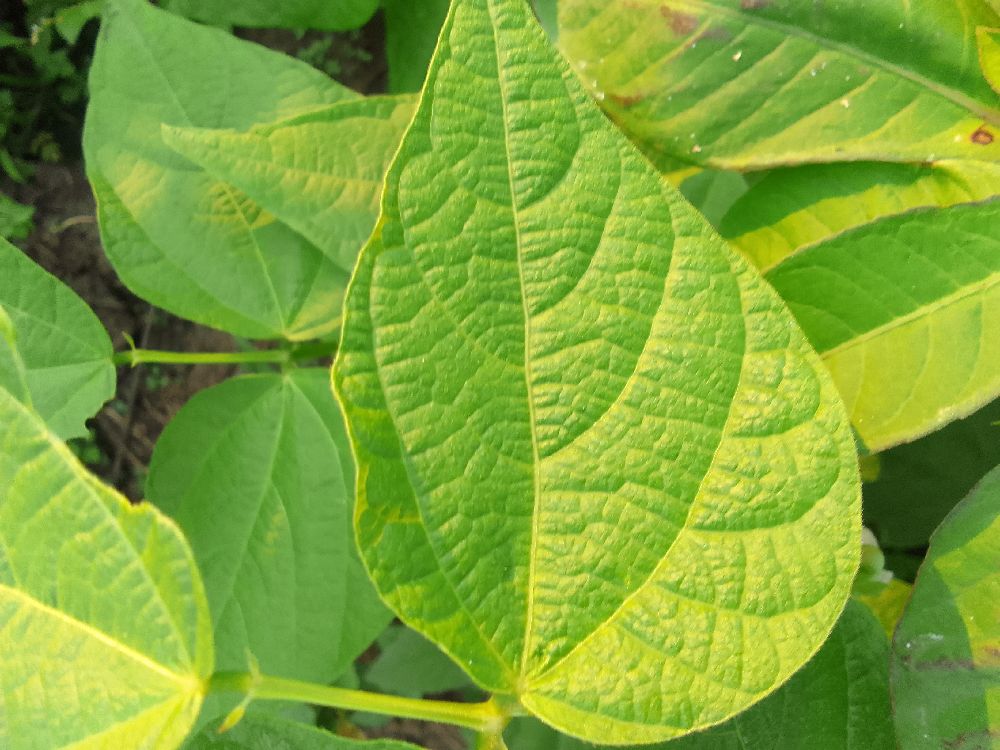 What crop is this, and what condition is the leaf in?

common bean, healthy
